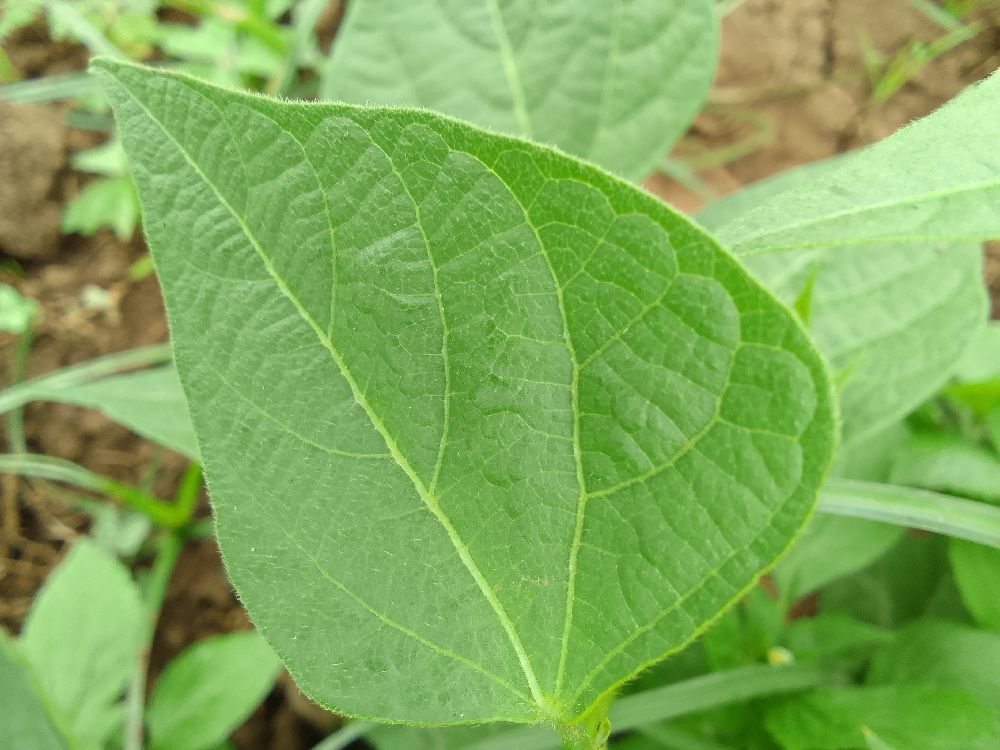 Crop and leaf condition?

common bean, healthy
